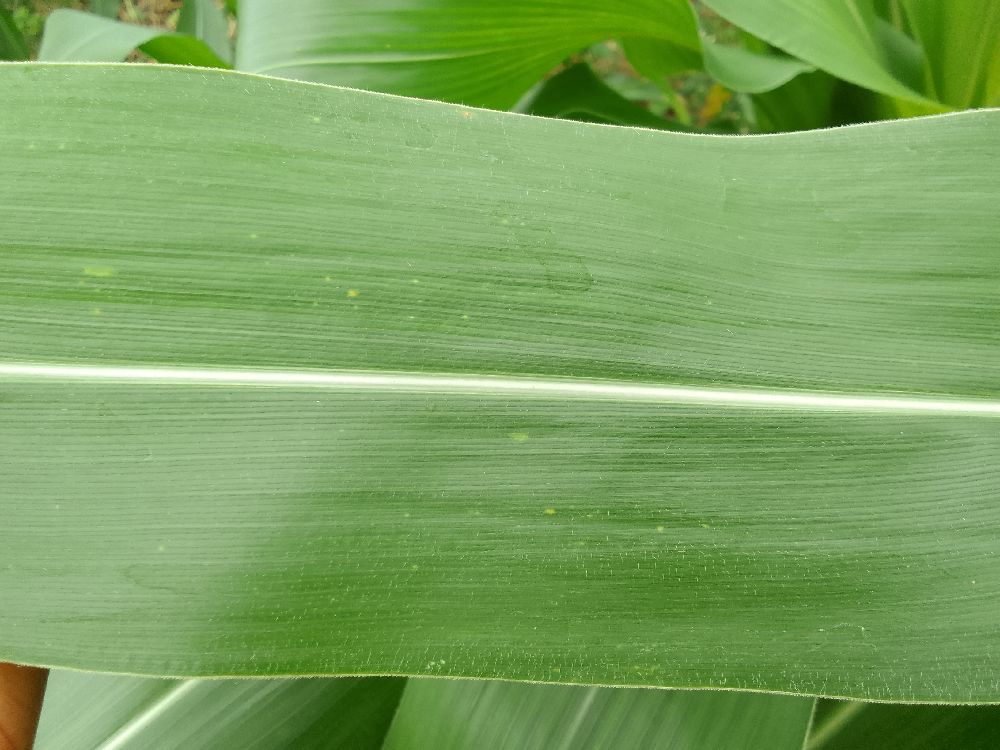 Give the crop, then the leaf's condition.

maize, healthy
